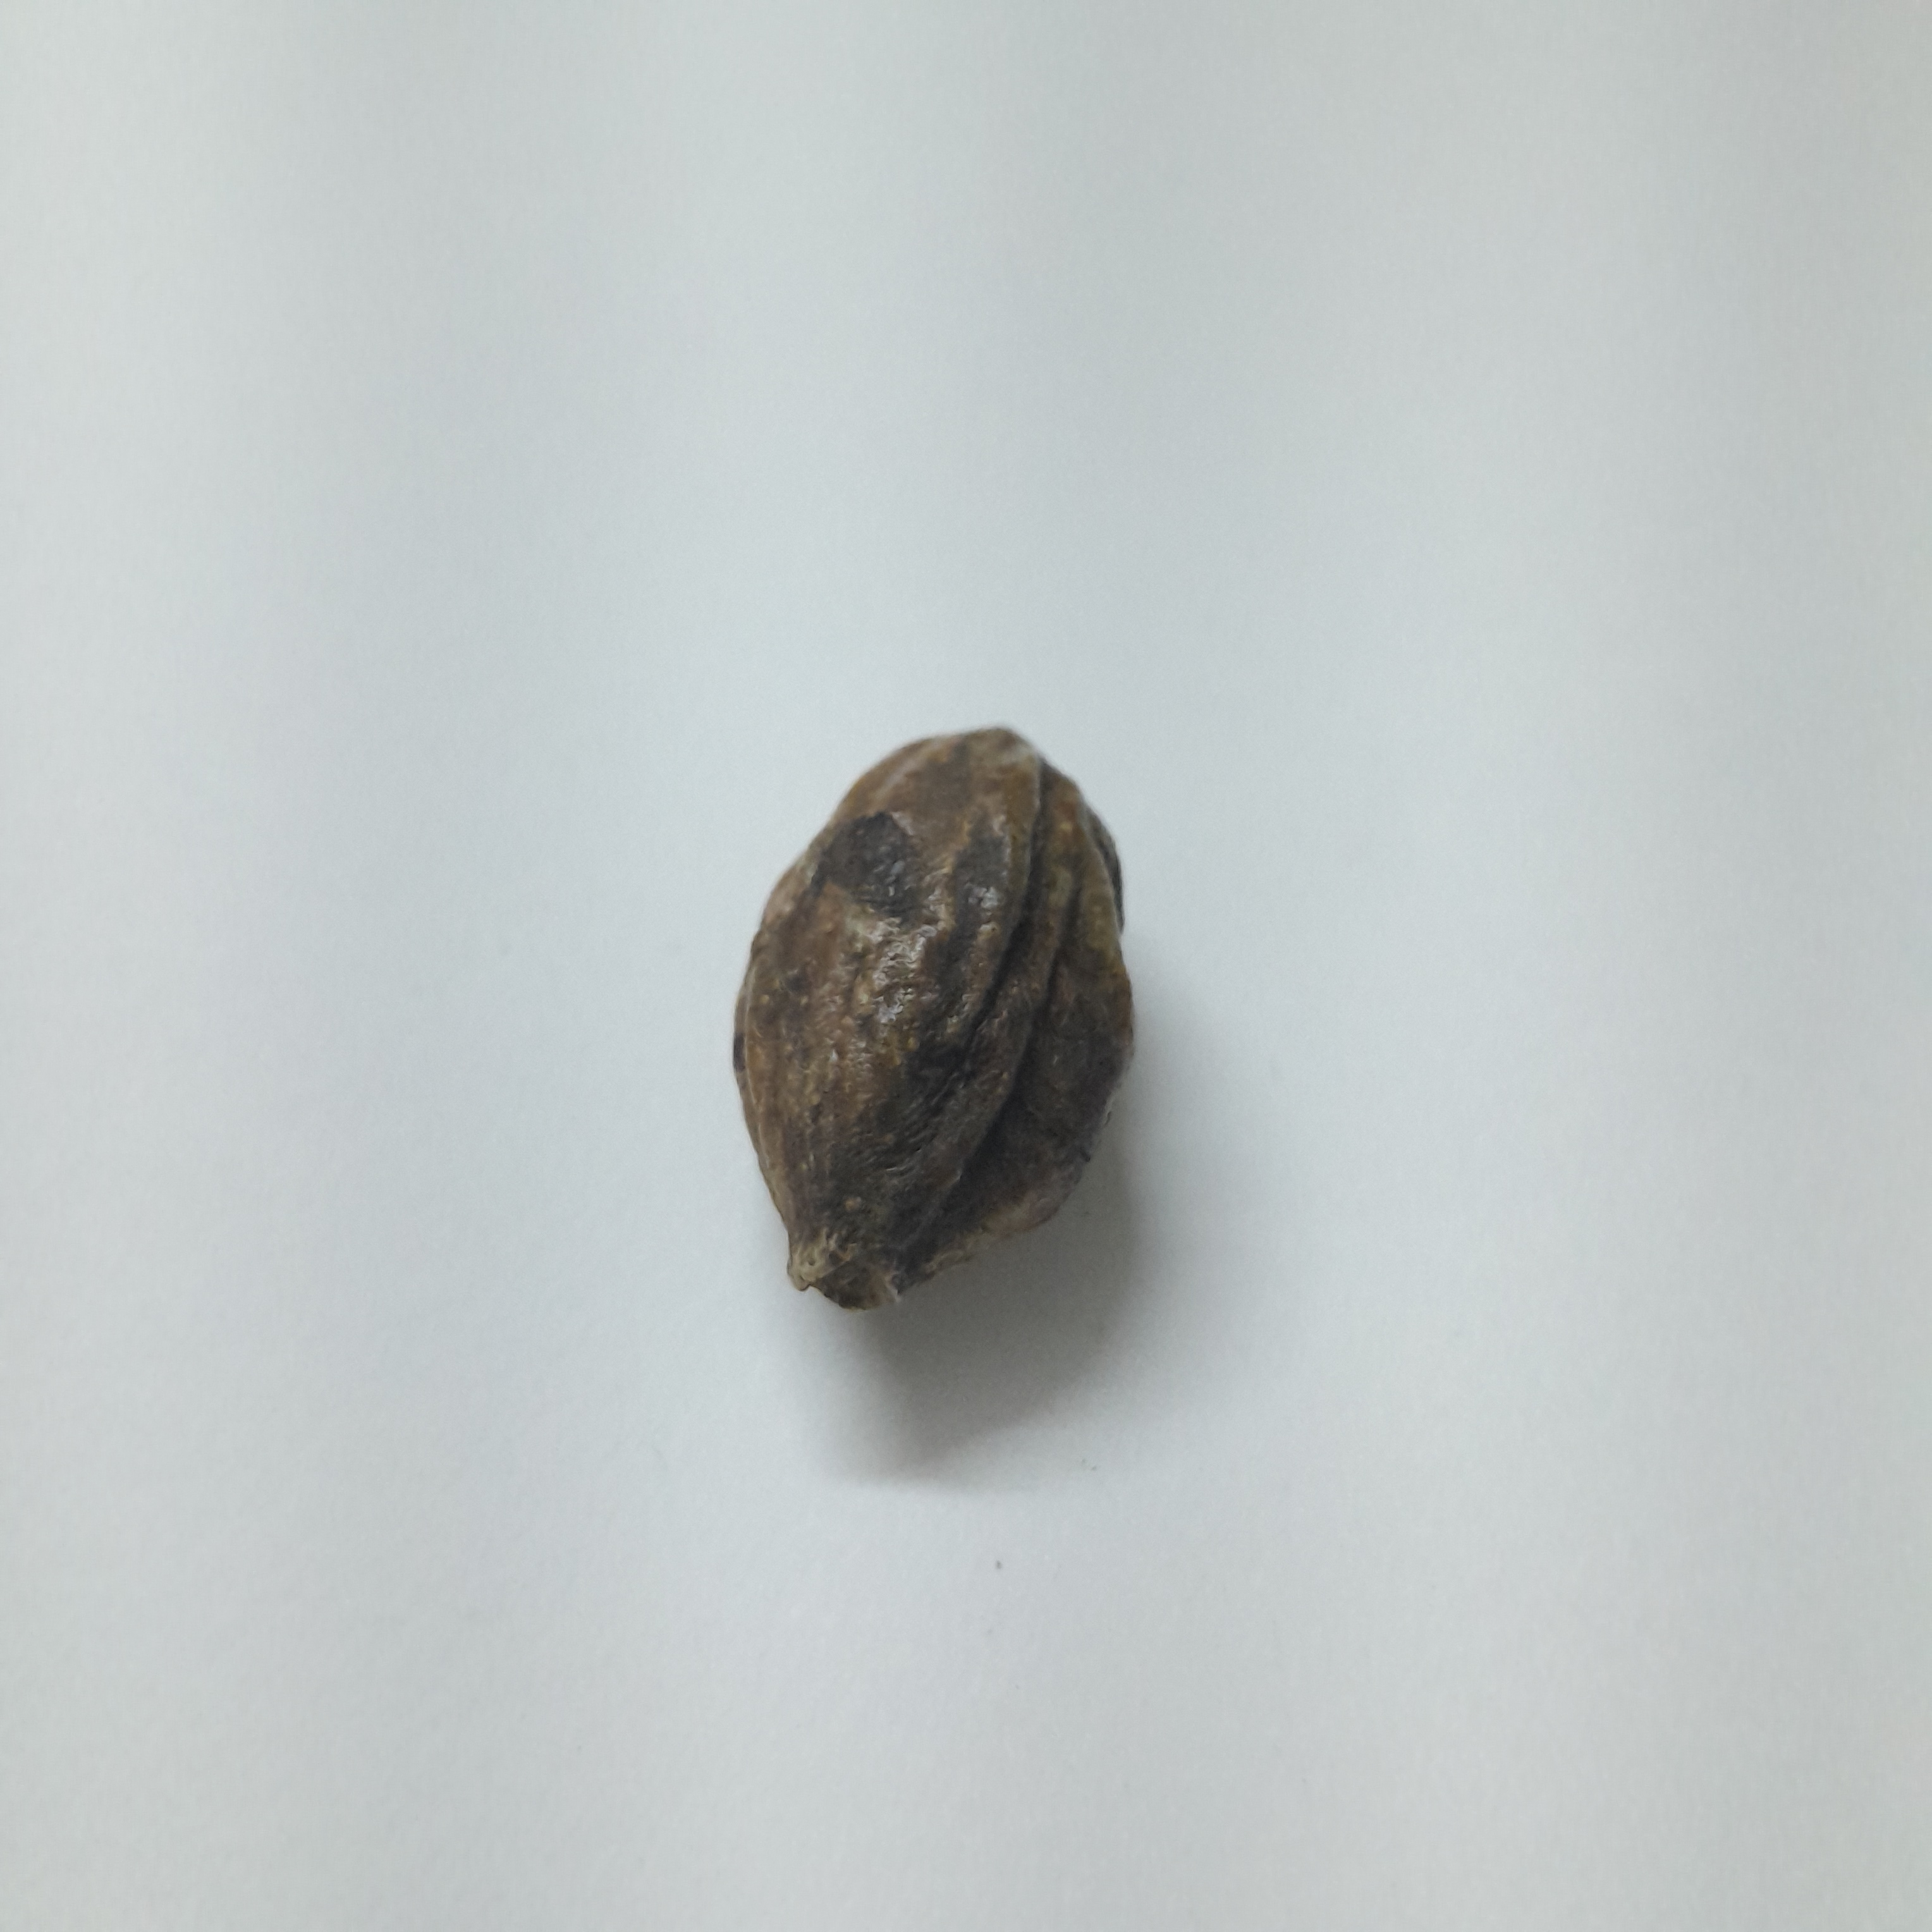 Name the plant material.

hirdaa
